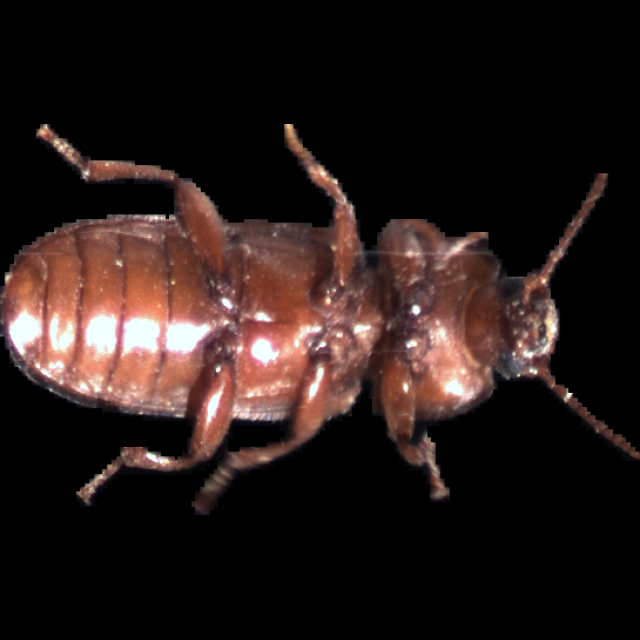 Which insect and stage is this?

mealworm beetle
